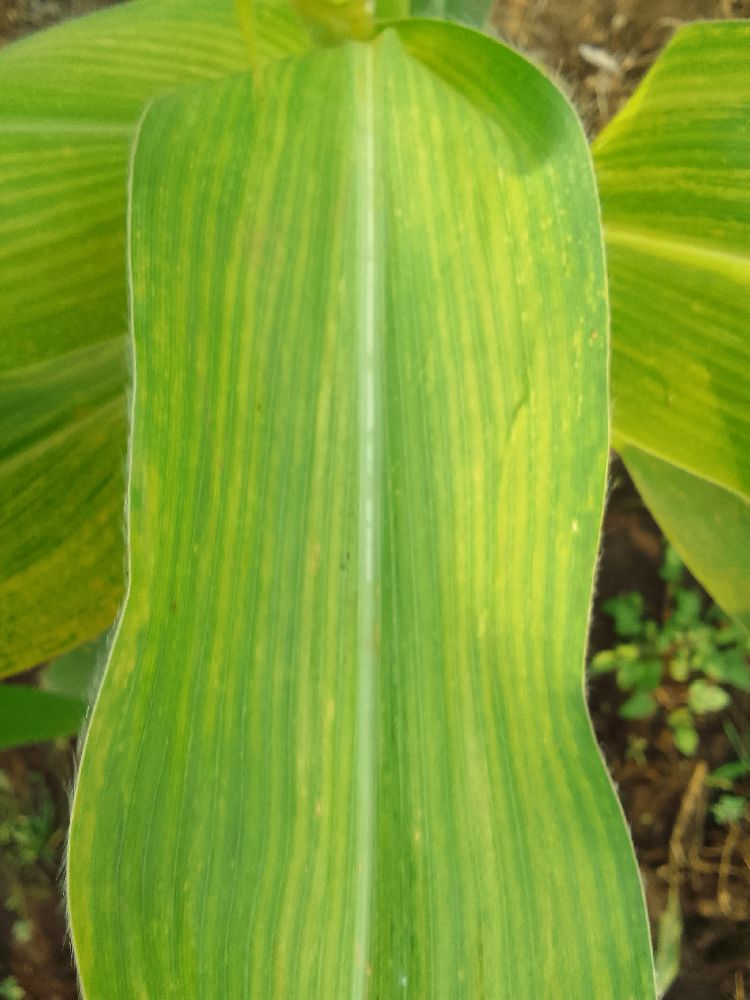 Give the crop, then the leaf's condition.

maize, maize lethal necrosis
